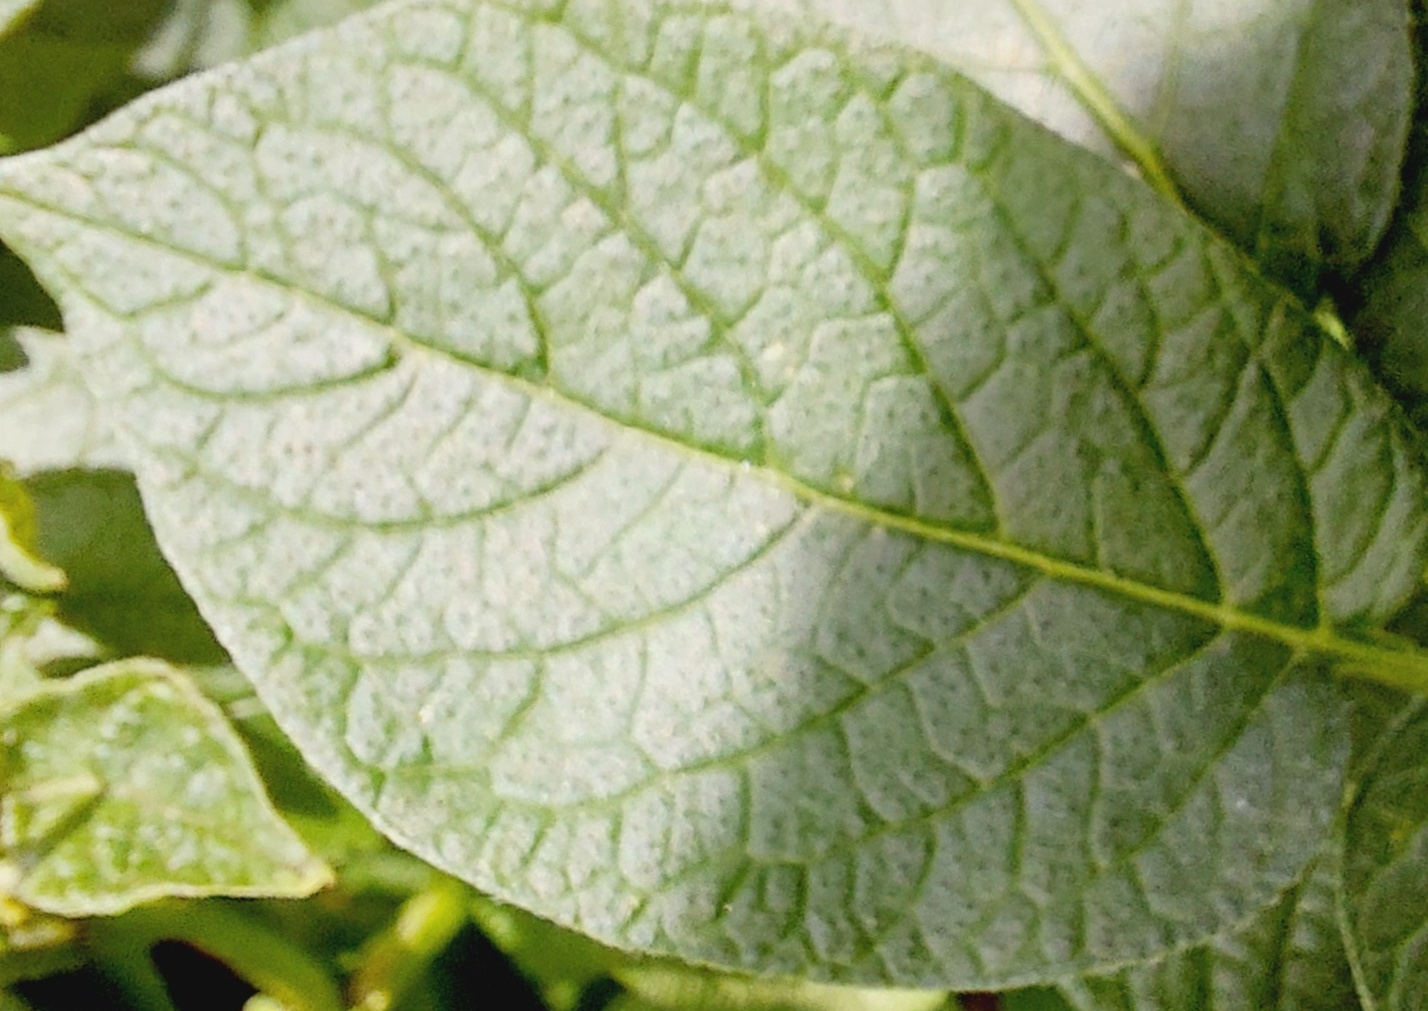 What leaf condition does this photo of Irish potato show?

healthy
